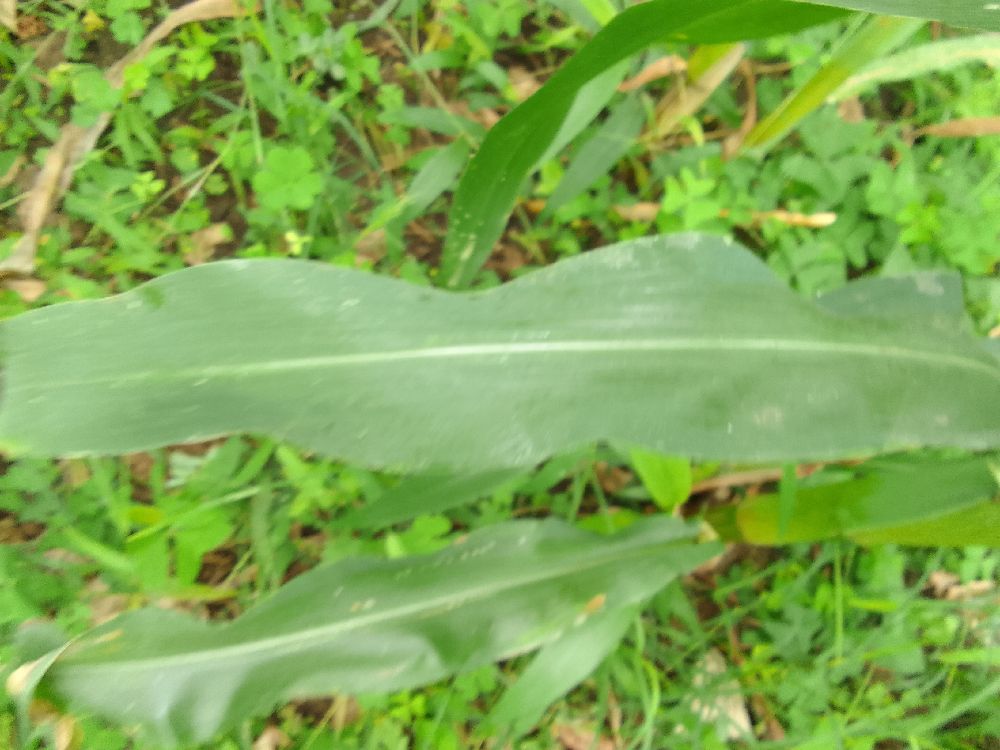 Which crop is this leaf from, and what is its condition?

maize, healthy
